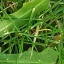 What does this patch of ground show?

structured weed
